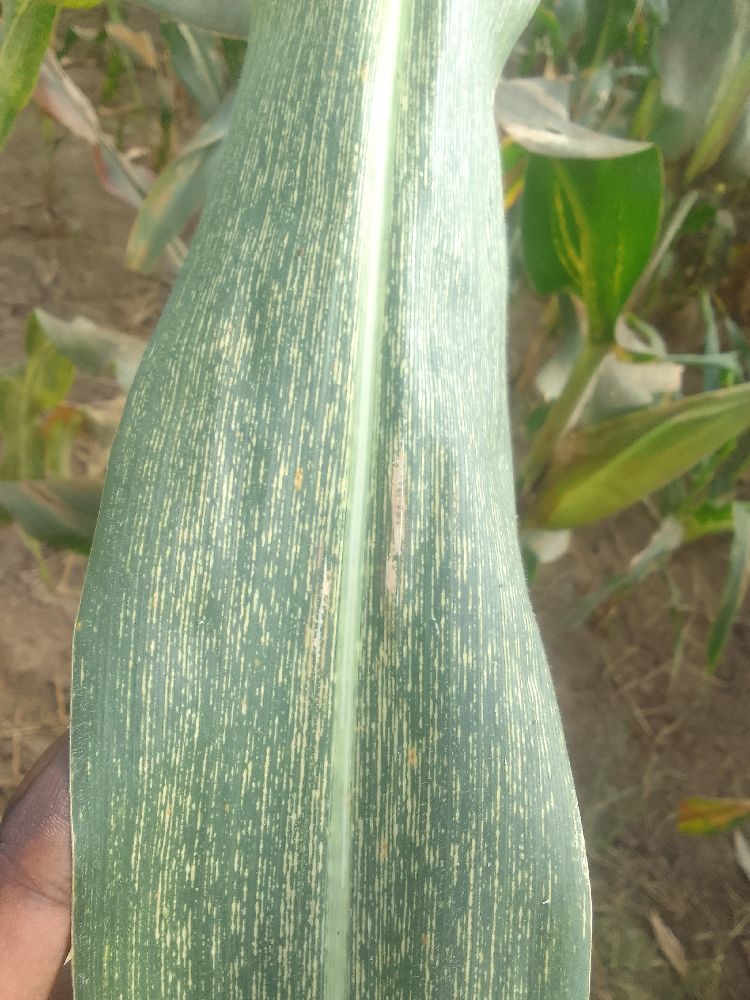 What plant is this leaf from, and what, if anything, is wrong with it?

maize, maize streak virus
